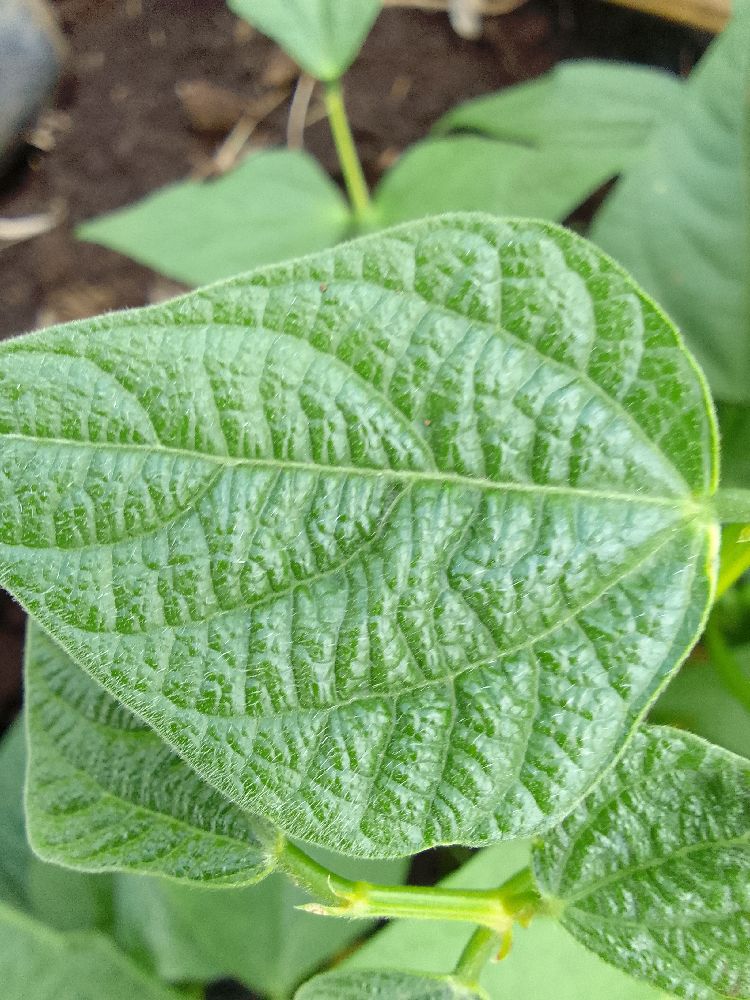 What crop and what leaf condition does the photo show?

common bean, healthy
